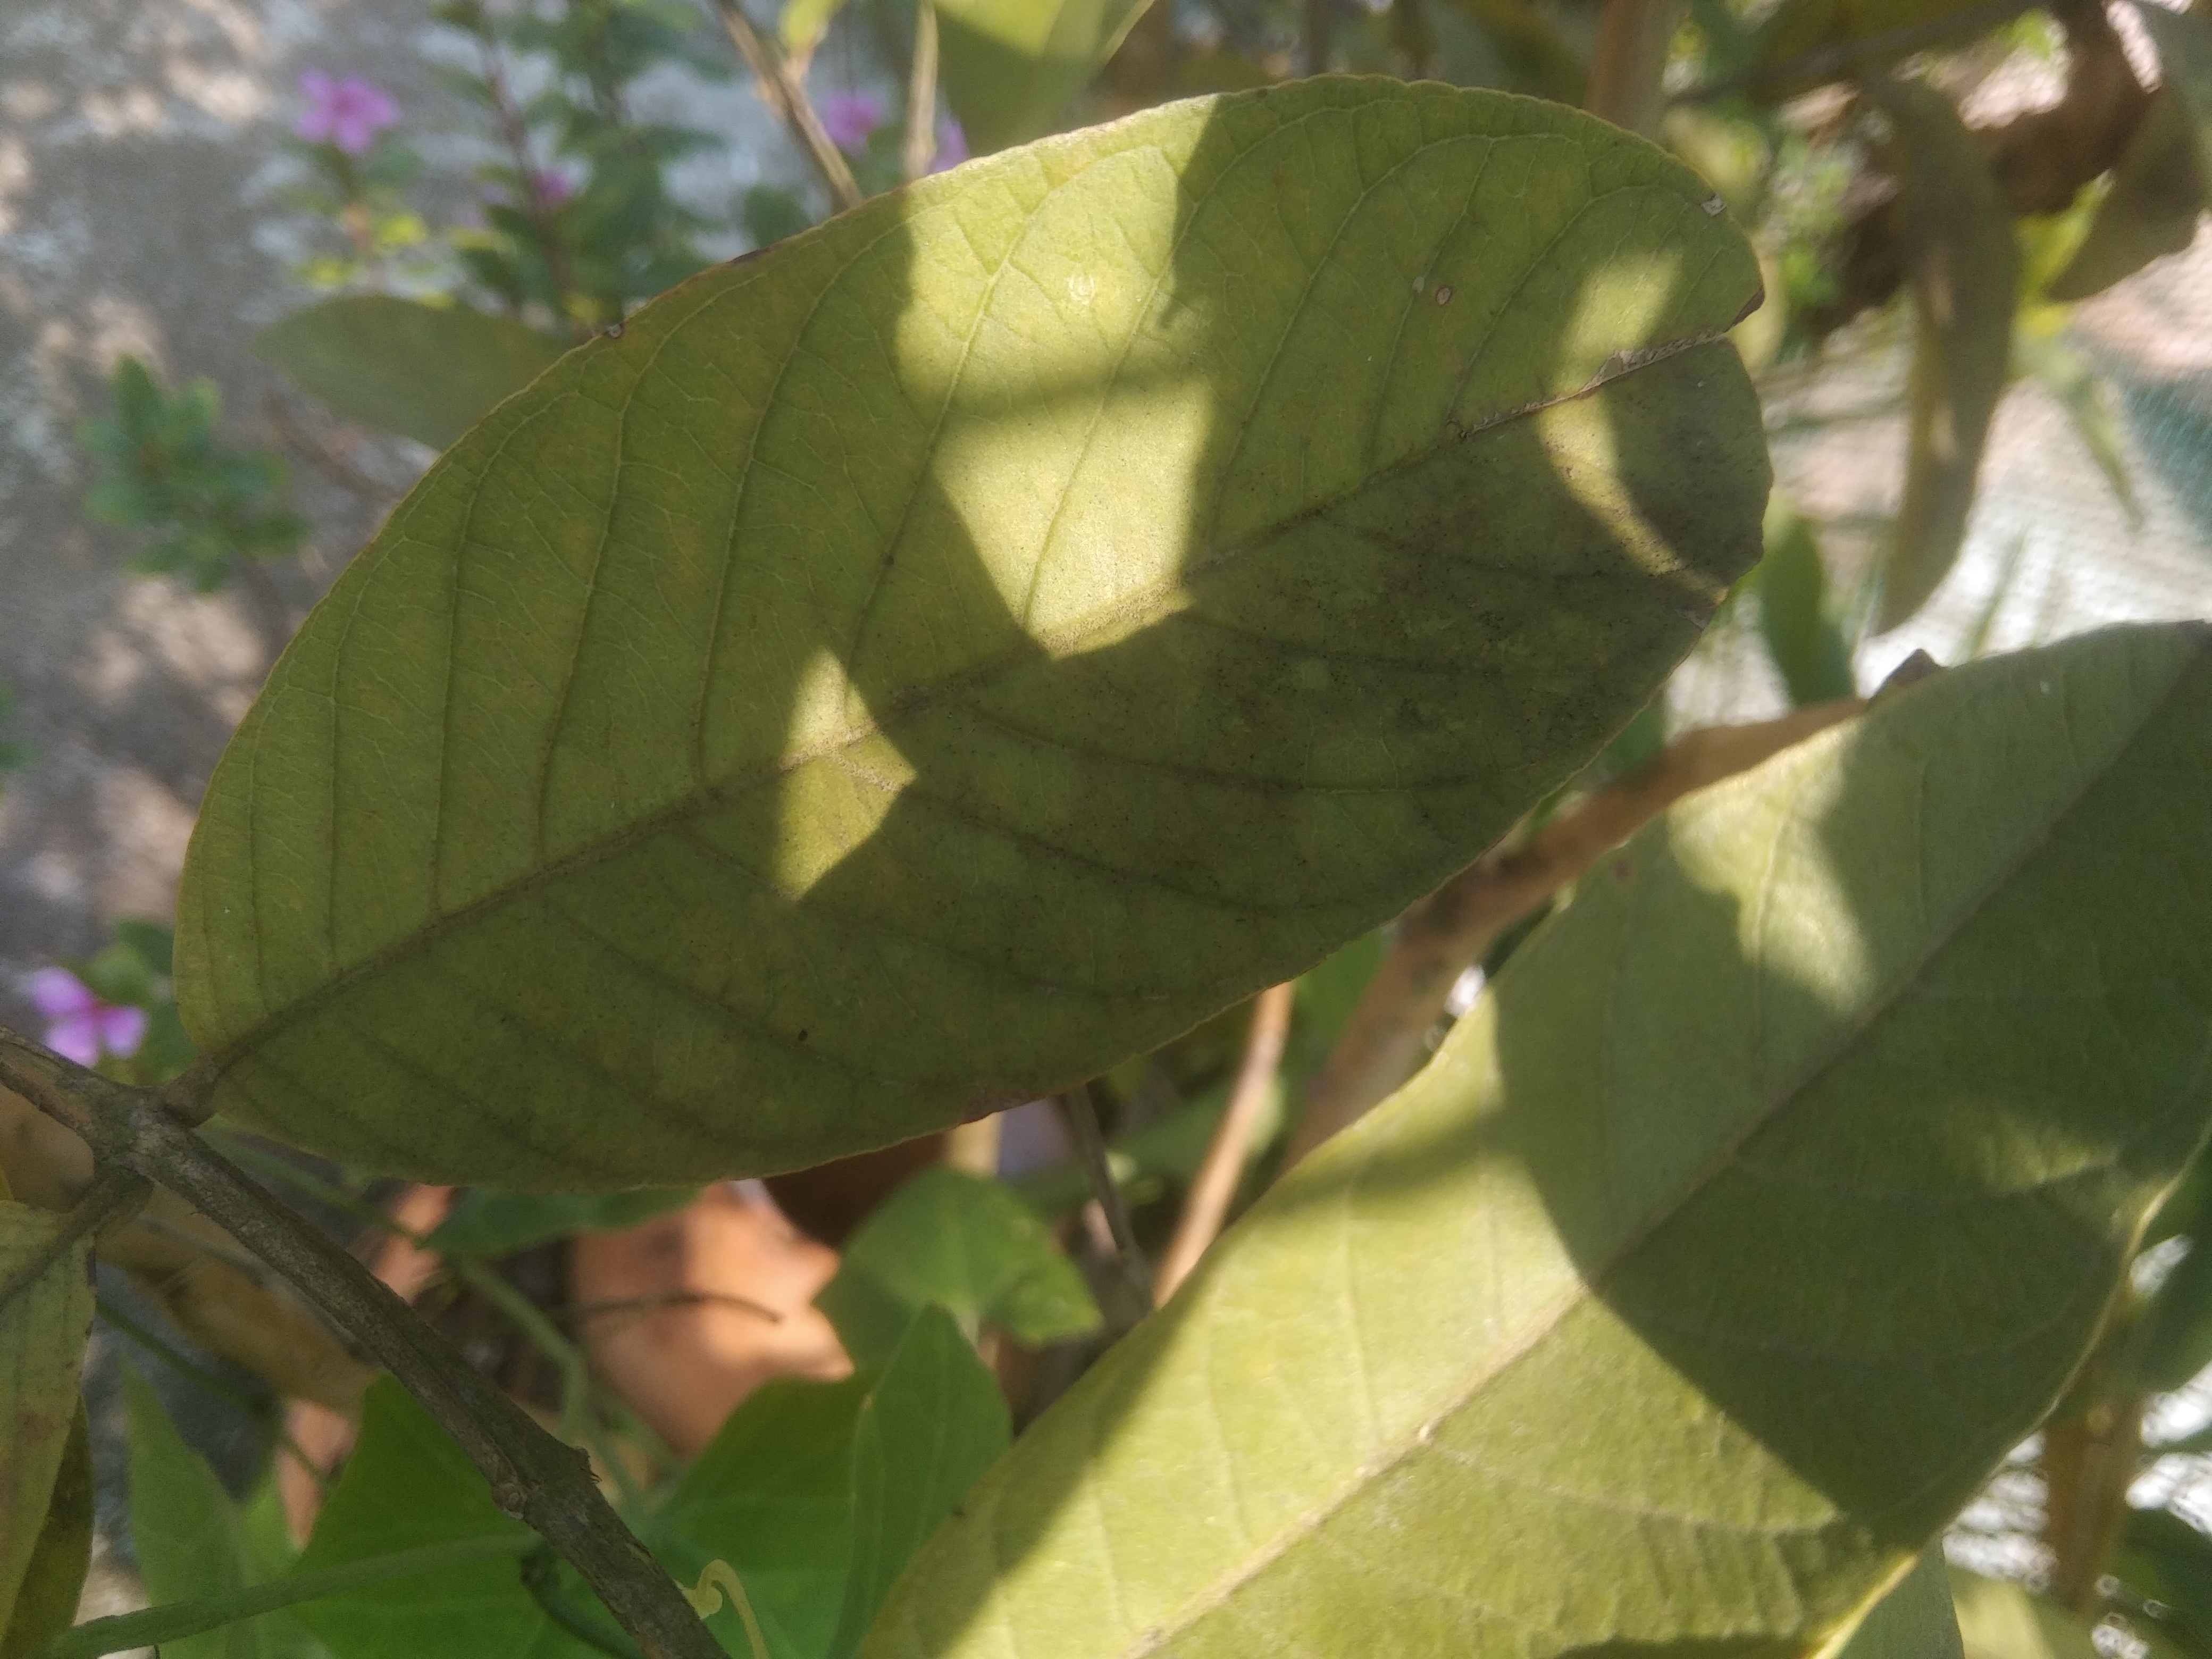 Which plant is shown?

guava
